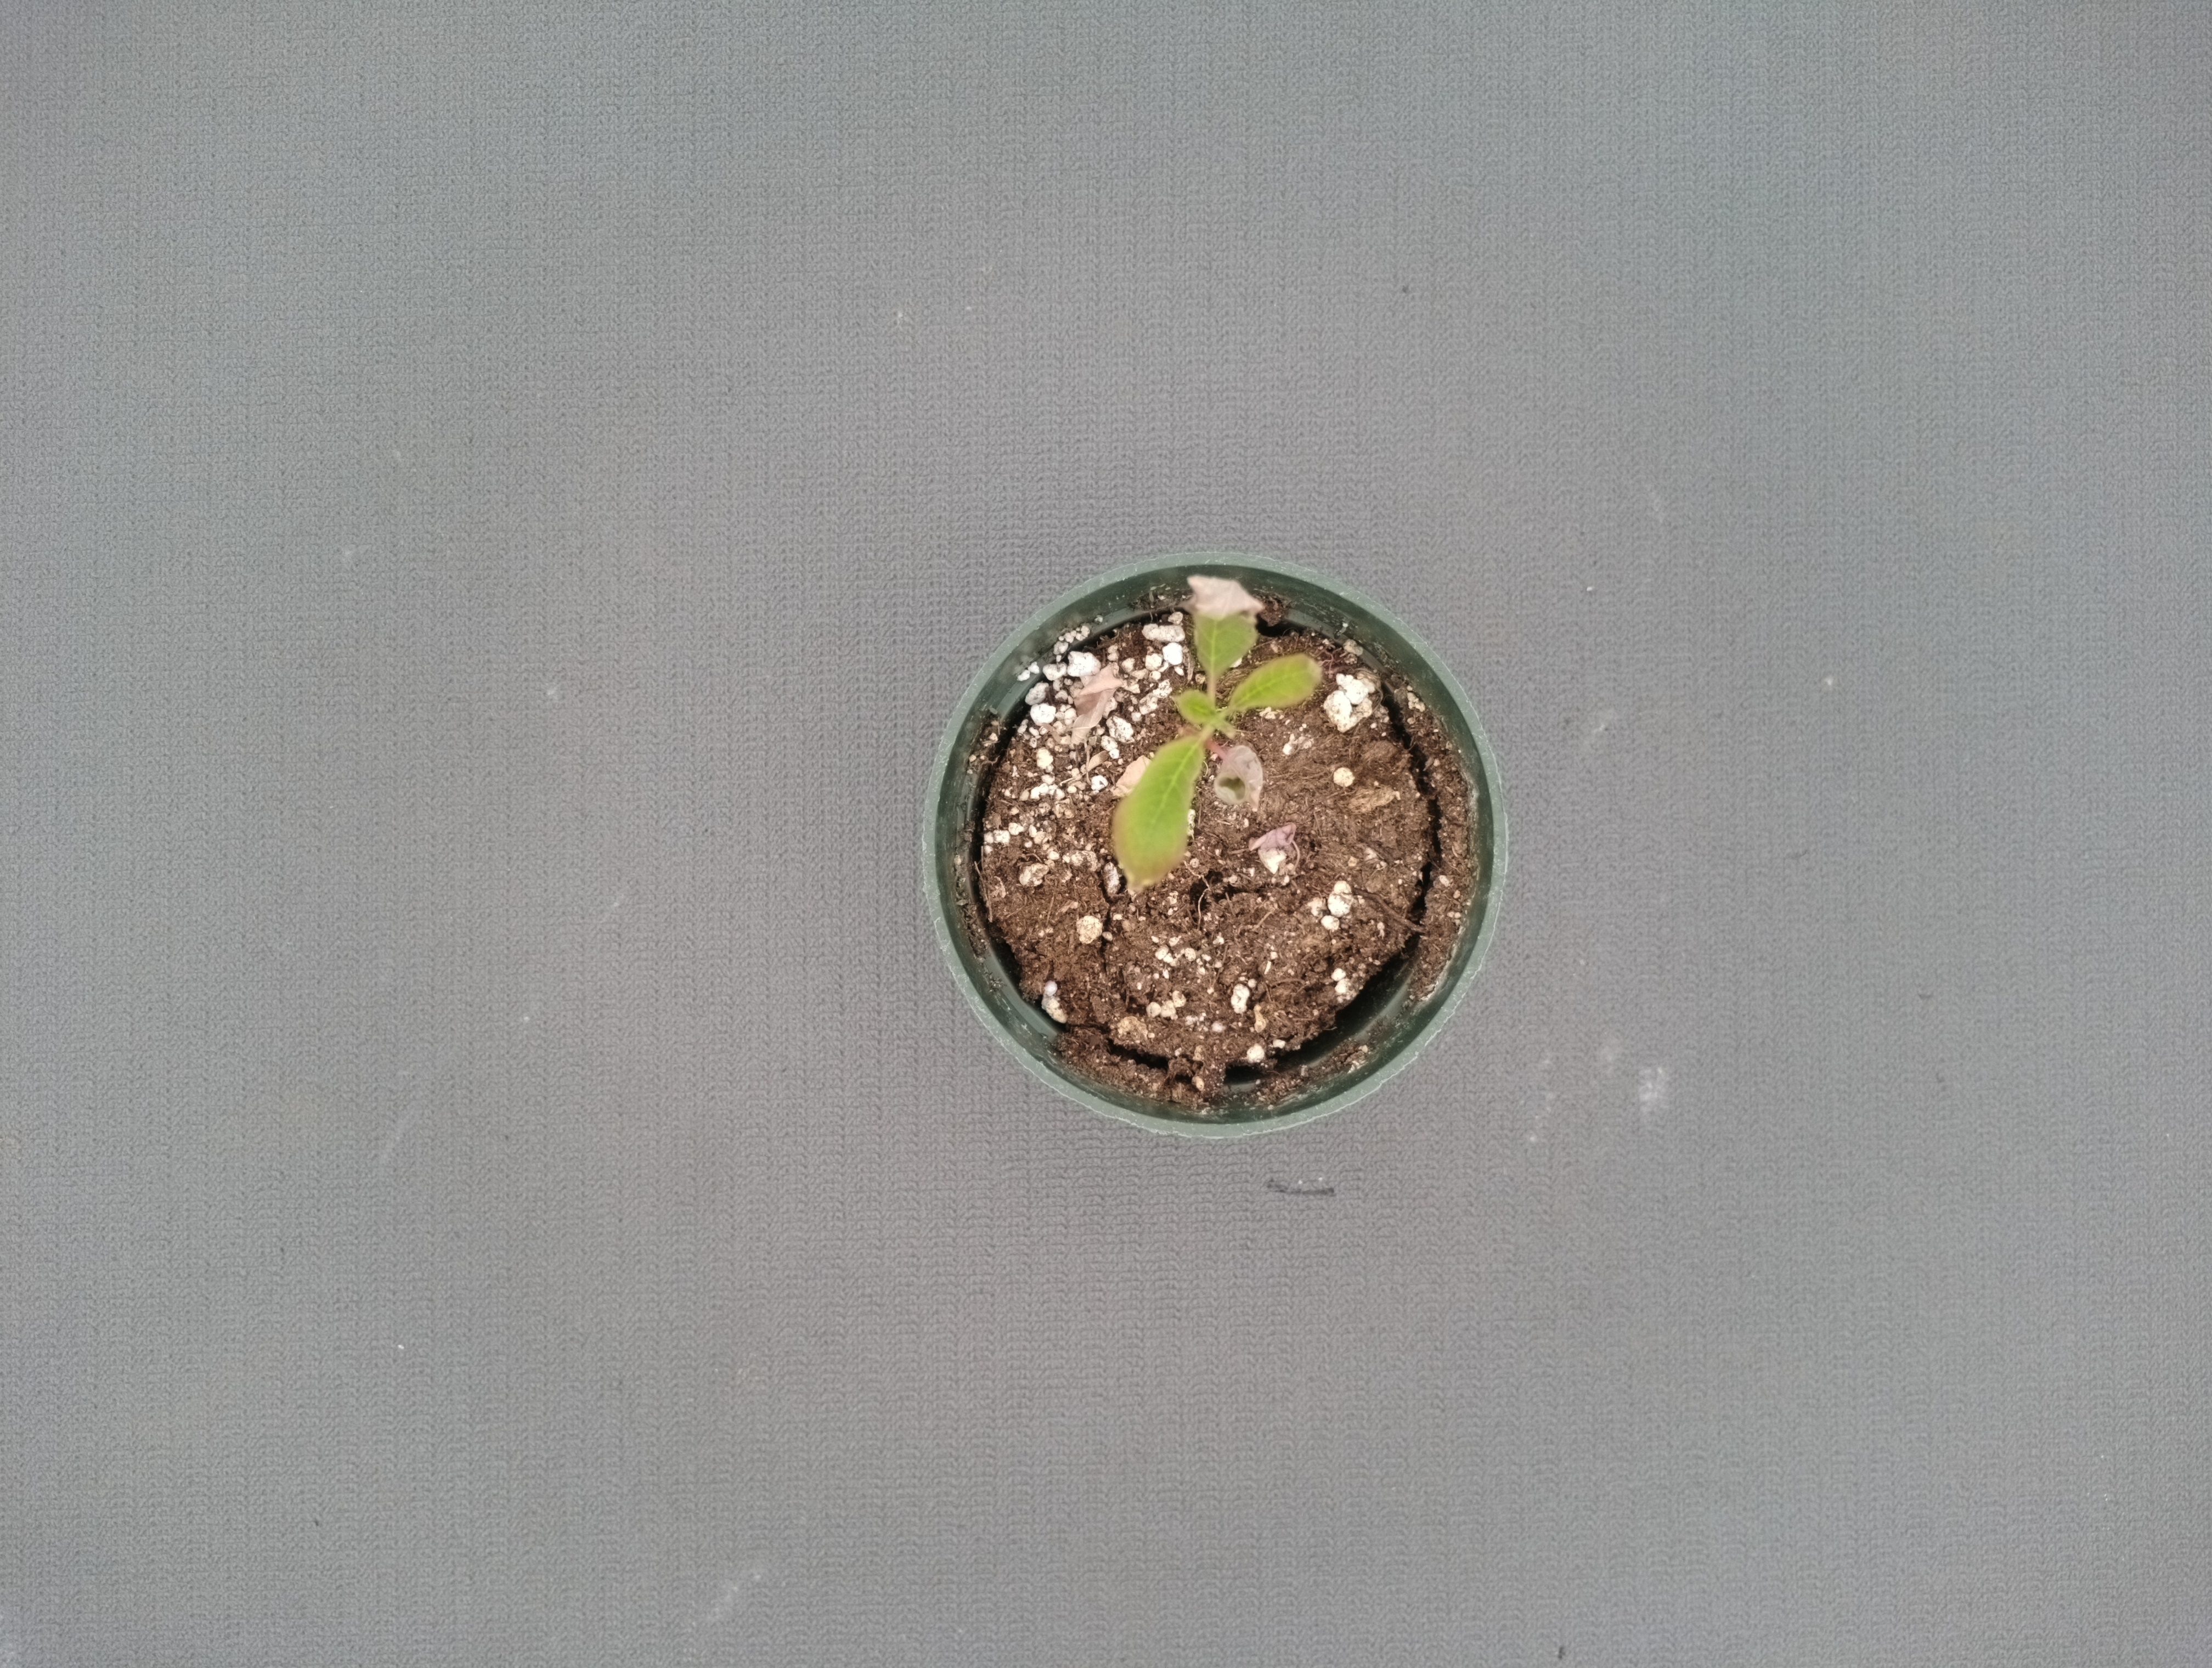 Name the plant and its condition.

waterhemp, chlorosis only
